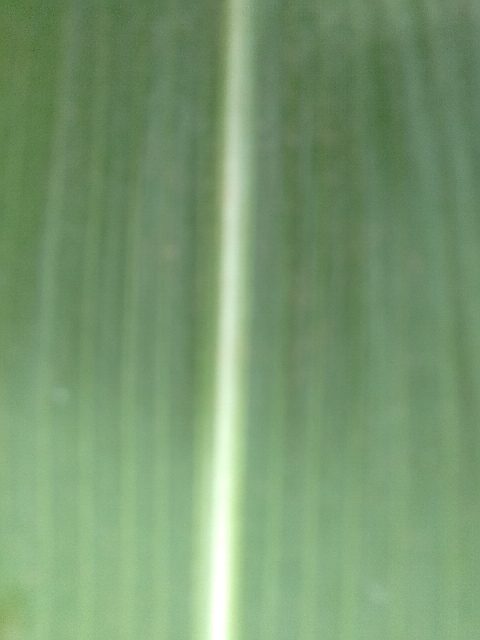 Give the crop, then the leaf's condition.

maize, healthy
